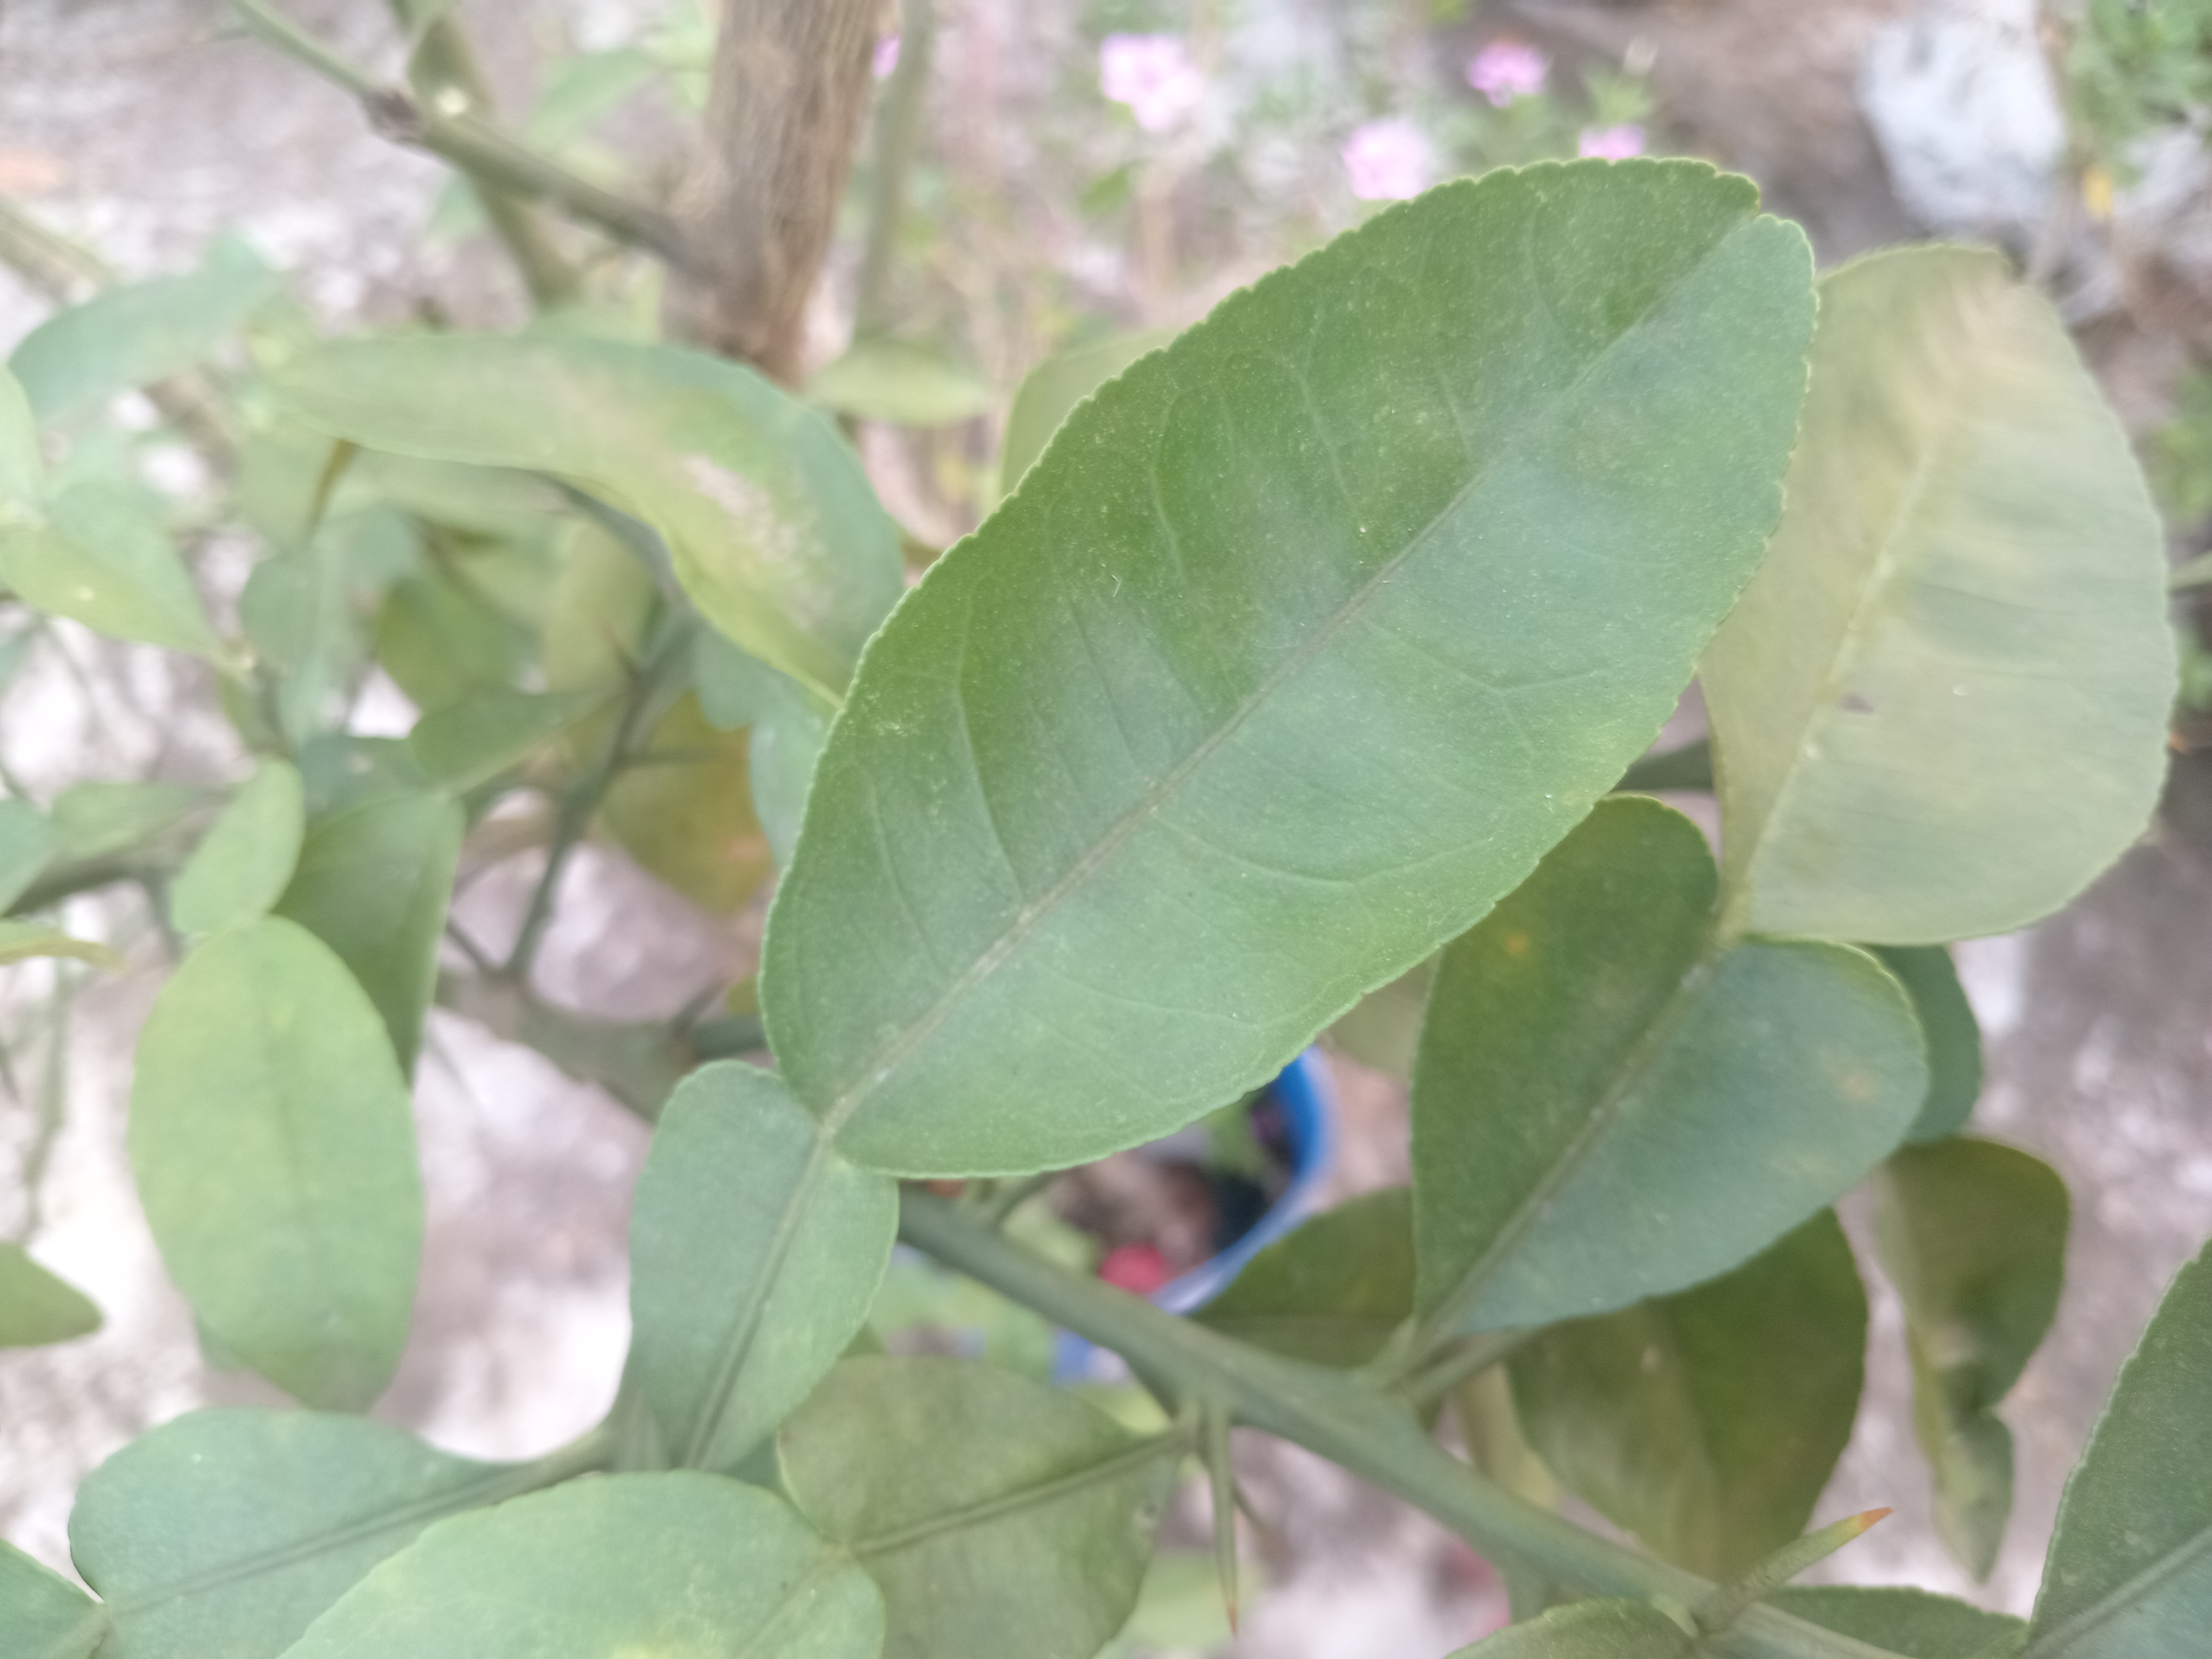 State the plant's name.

lemon
